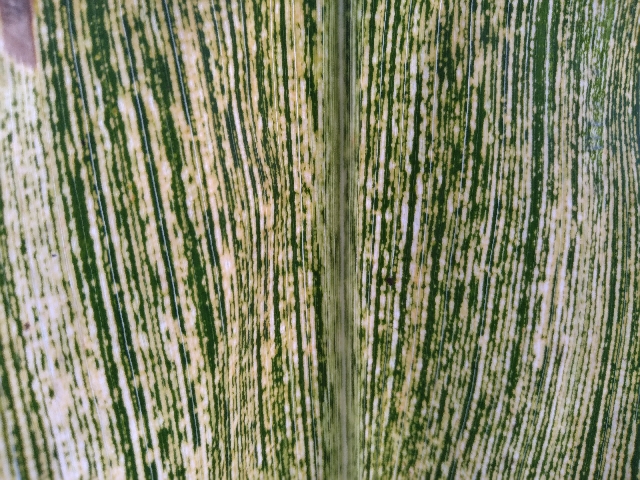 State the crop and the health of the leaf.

maize, maize streak virus
